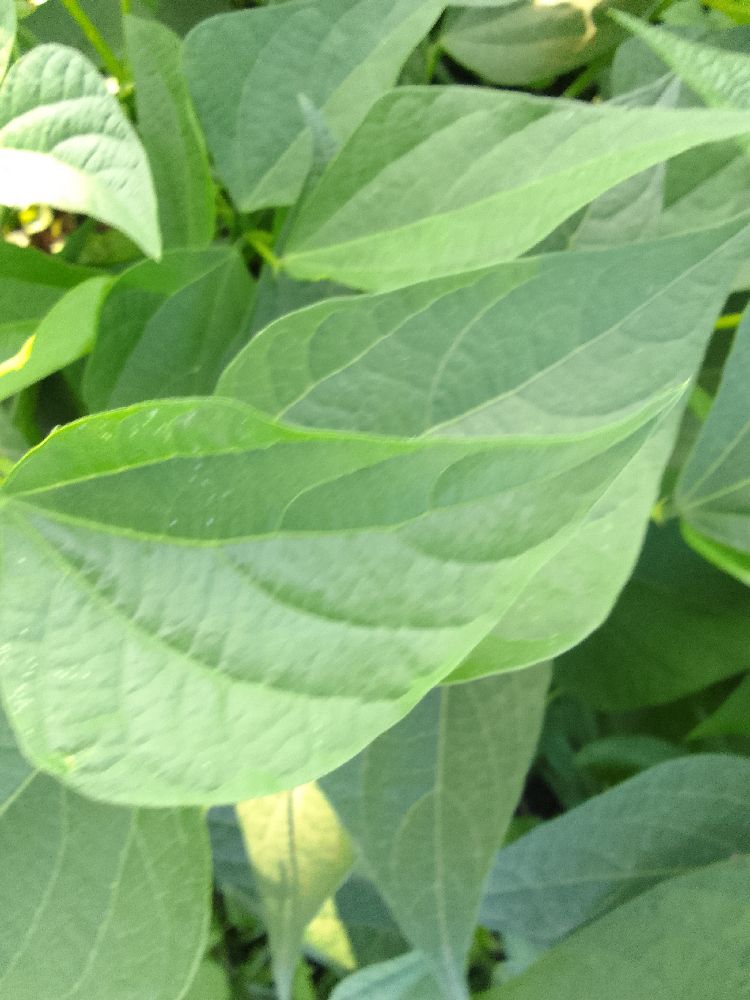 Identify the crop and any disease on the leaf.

common bean, healthy
